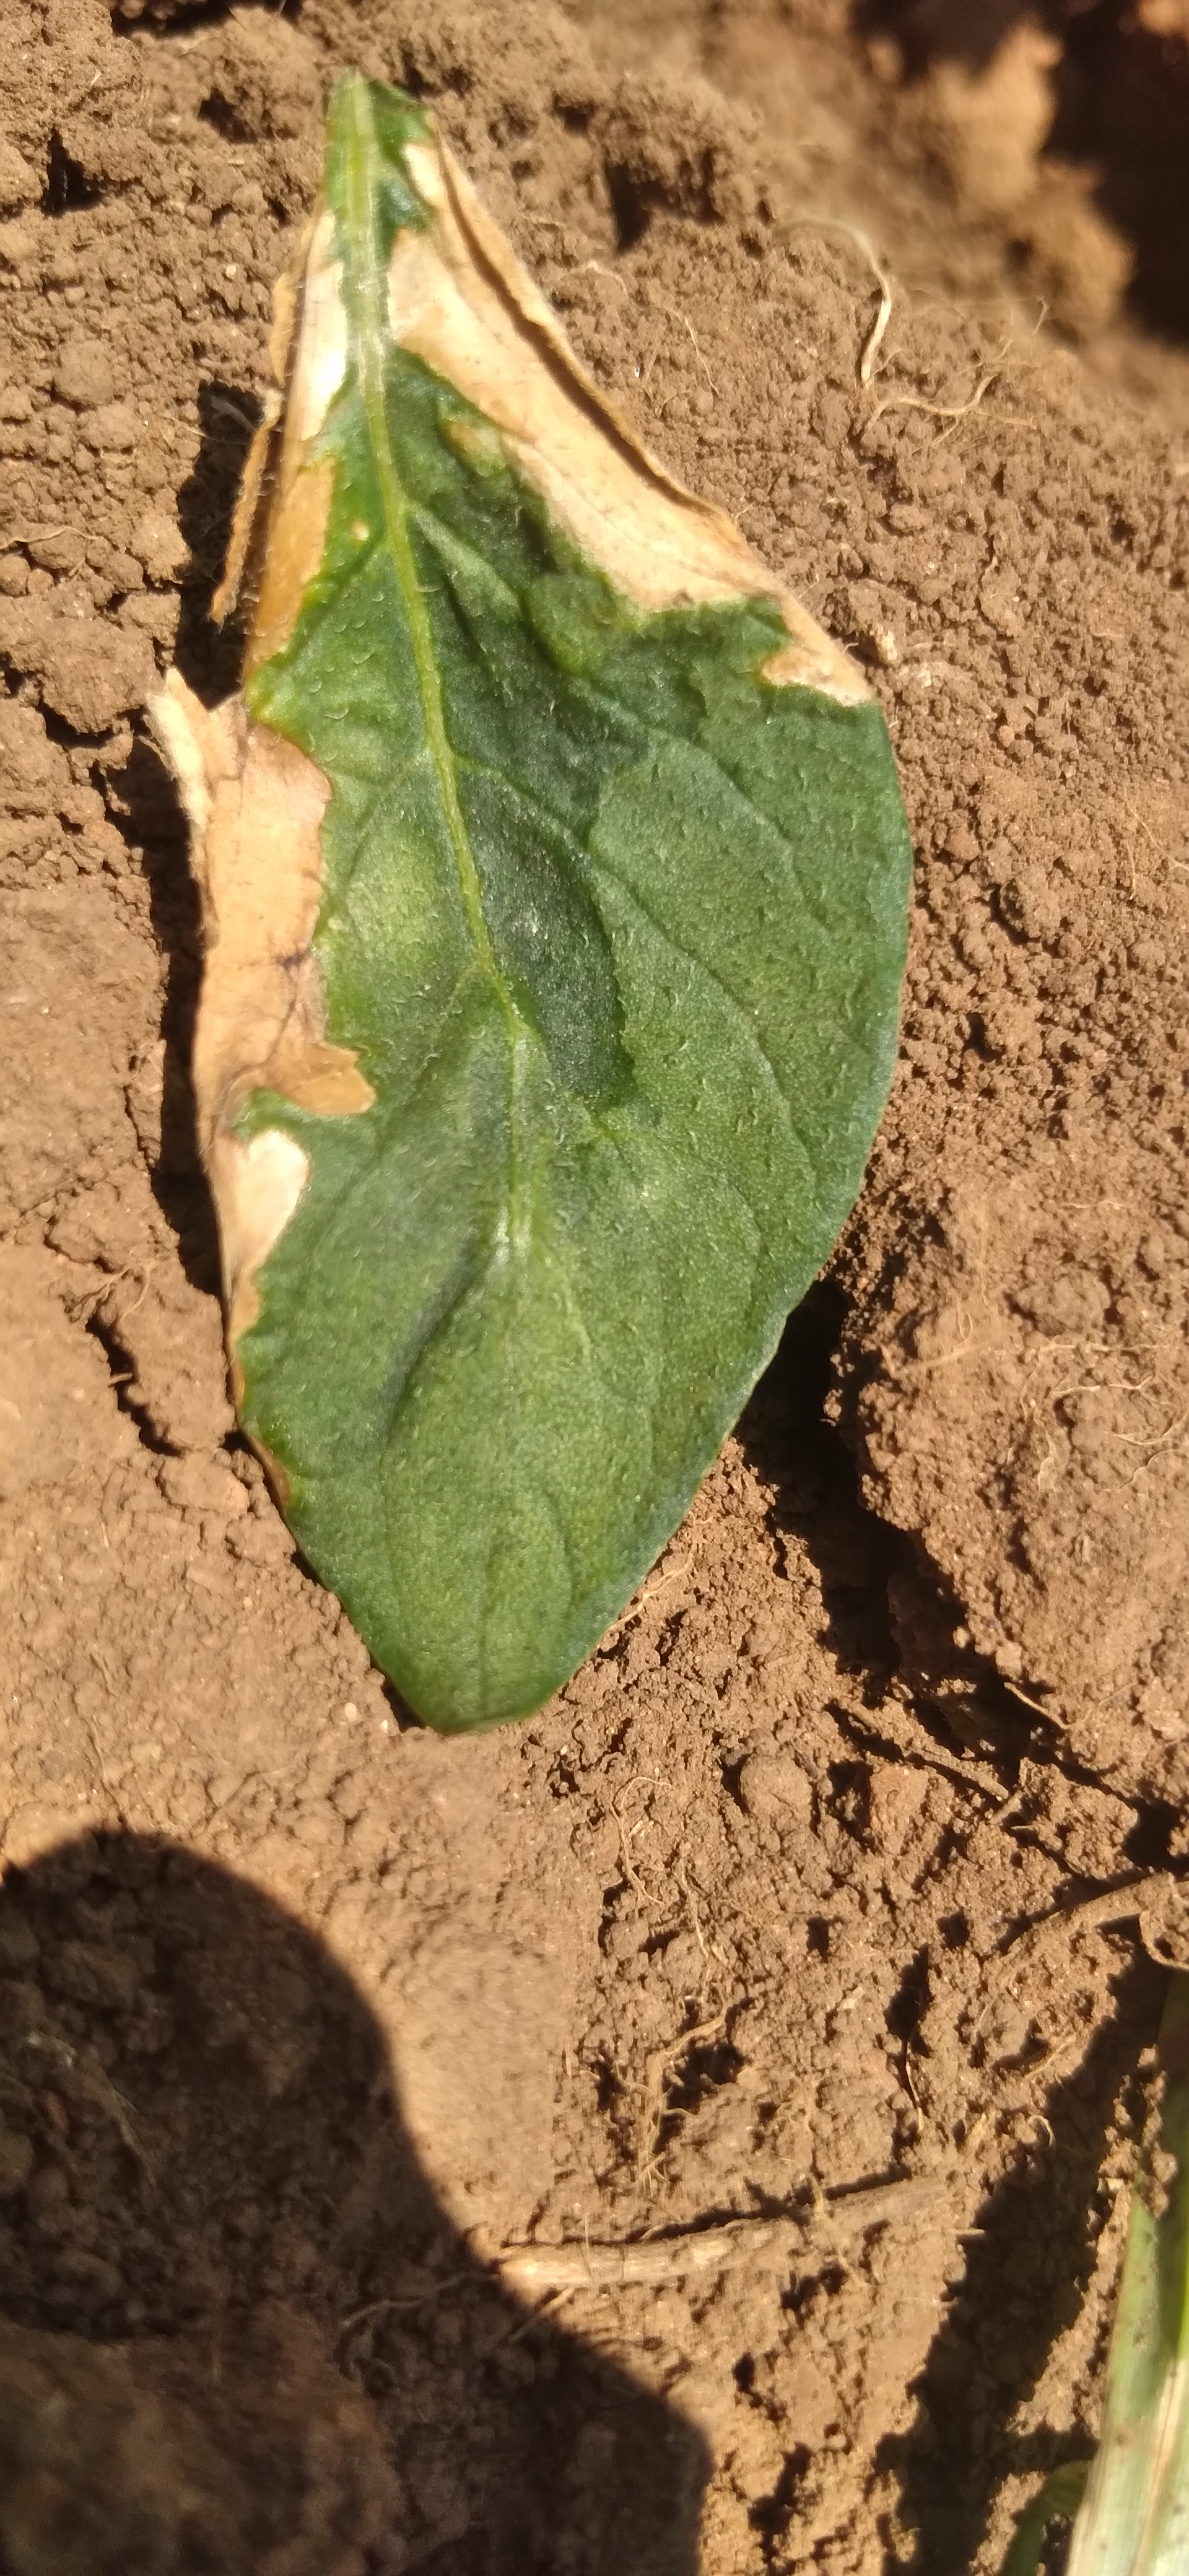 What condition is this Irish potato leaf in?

early blight
